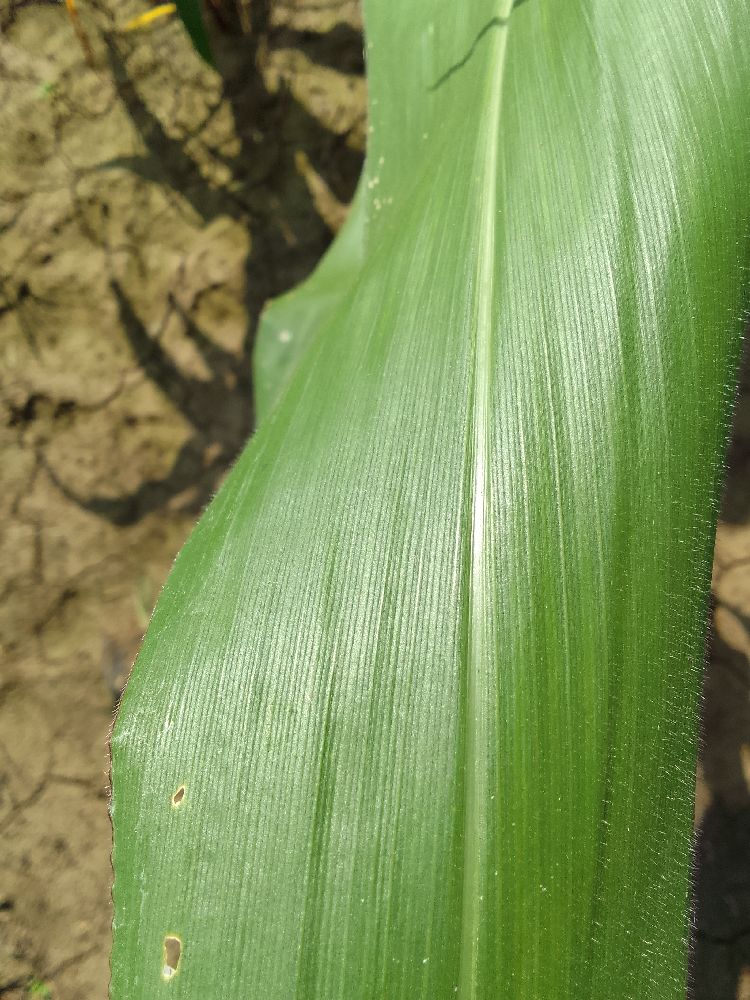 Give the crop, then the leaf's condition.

maize, healthy
